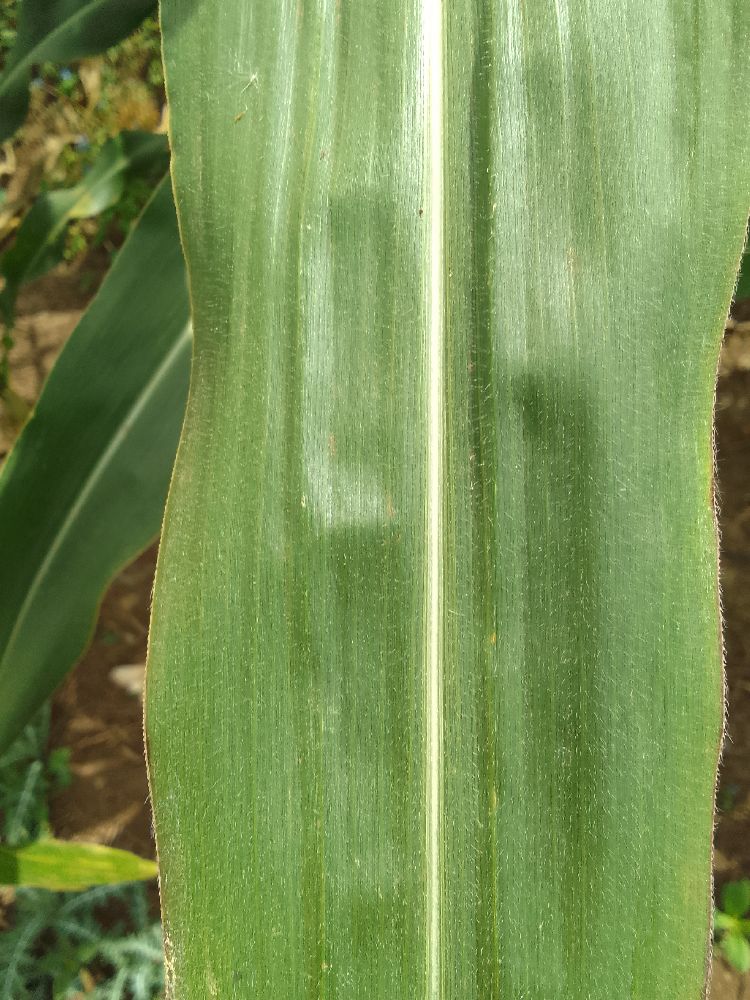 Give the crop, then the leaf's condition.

maize, healthy
